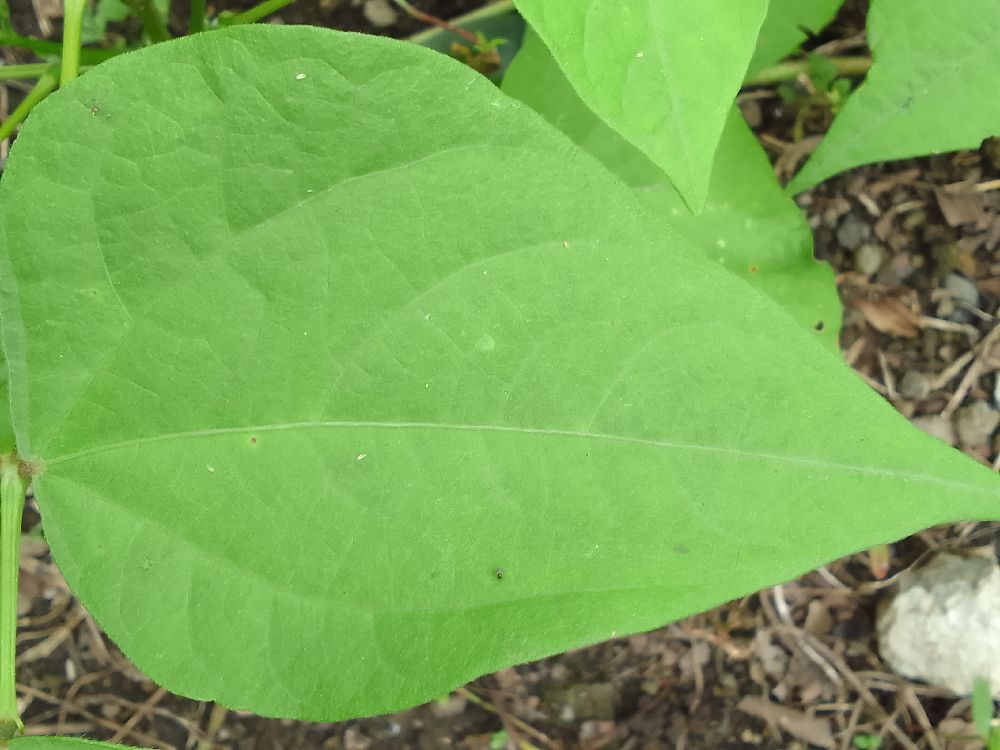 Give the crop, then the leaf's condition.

common bean, healthy
